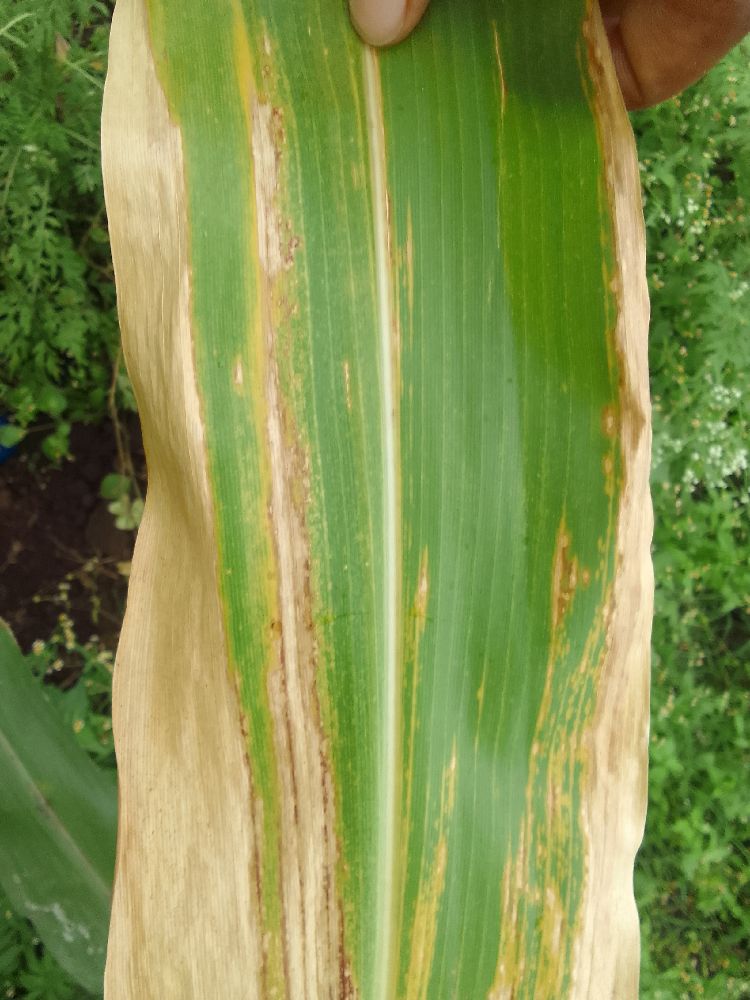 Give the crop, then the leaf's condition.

maize, maize lethal necrosis
